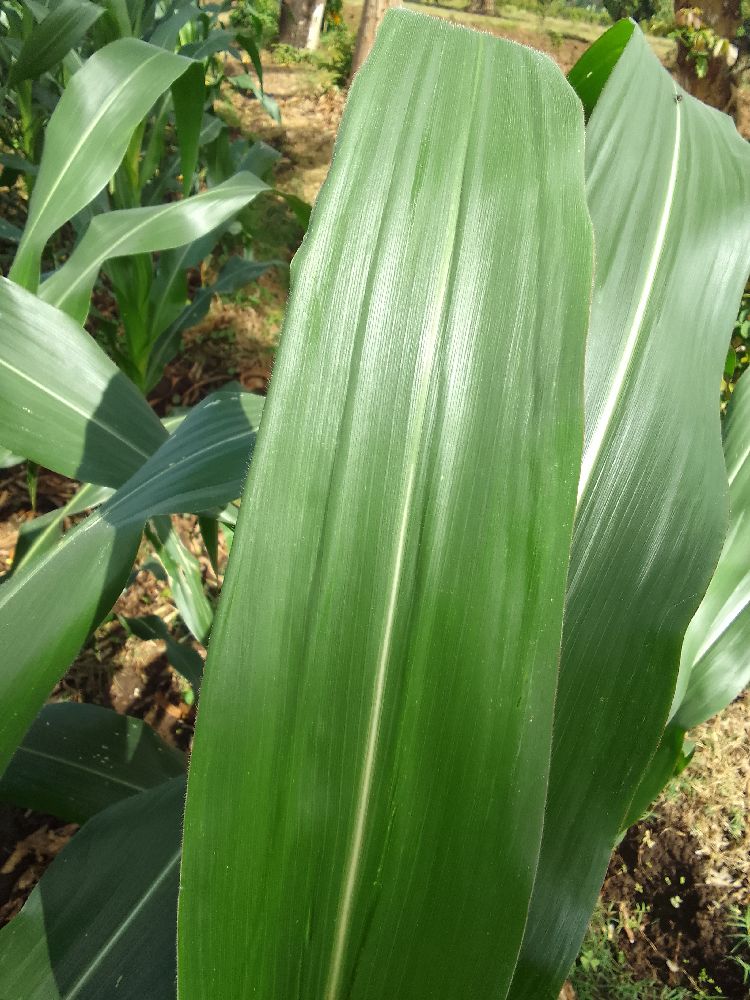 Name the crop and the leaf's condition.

maize, healthy
